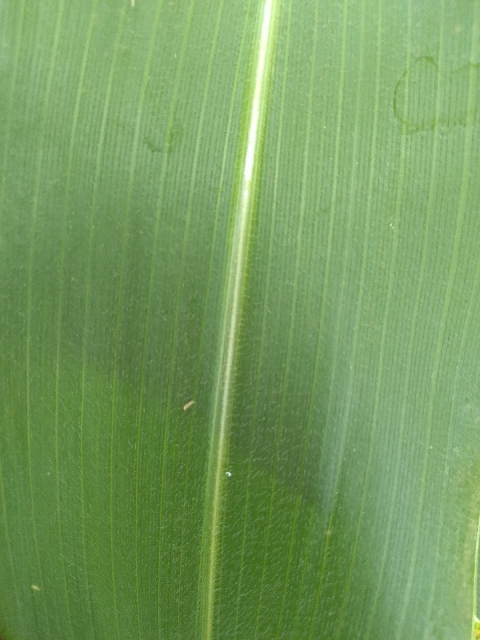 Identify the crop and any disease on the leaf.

maize, healthy
